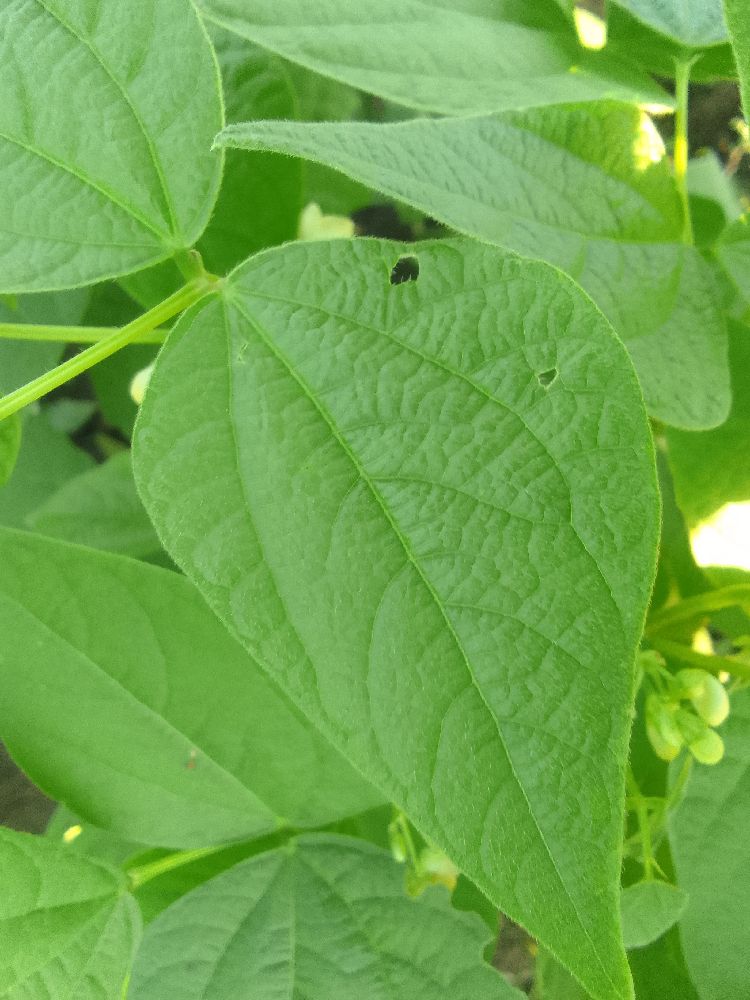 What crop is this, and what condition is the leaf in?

common bean, healthy
